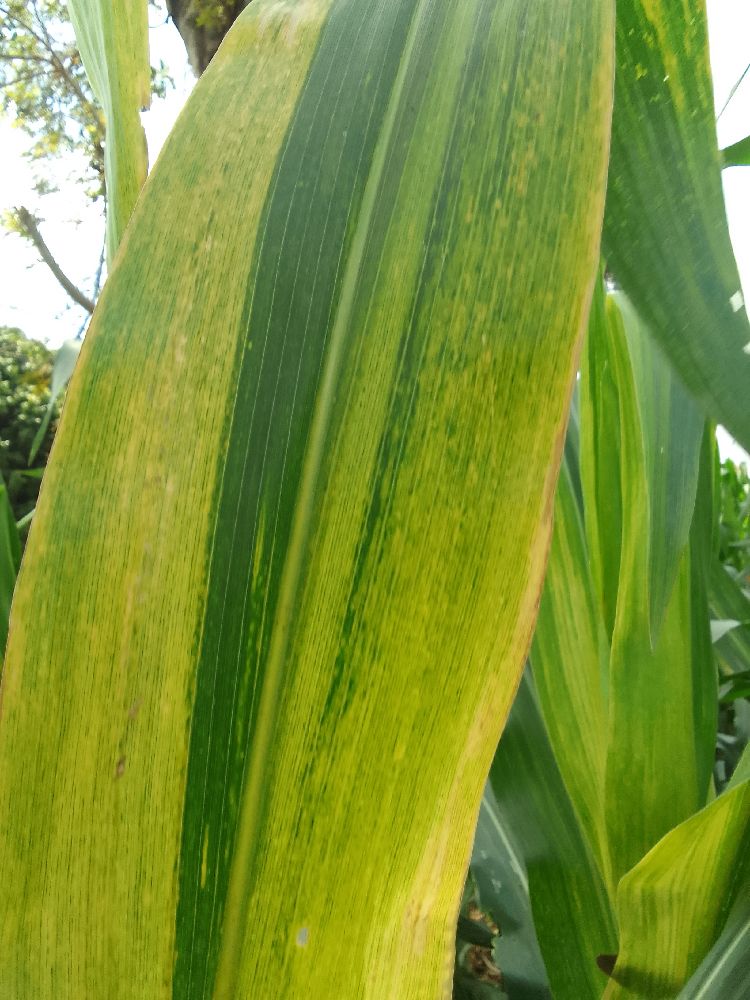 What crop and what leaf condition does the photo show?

maize, maize lethal necrosis
